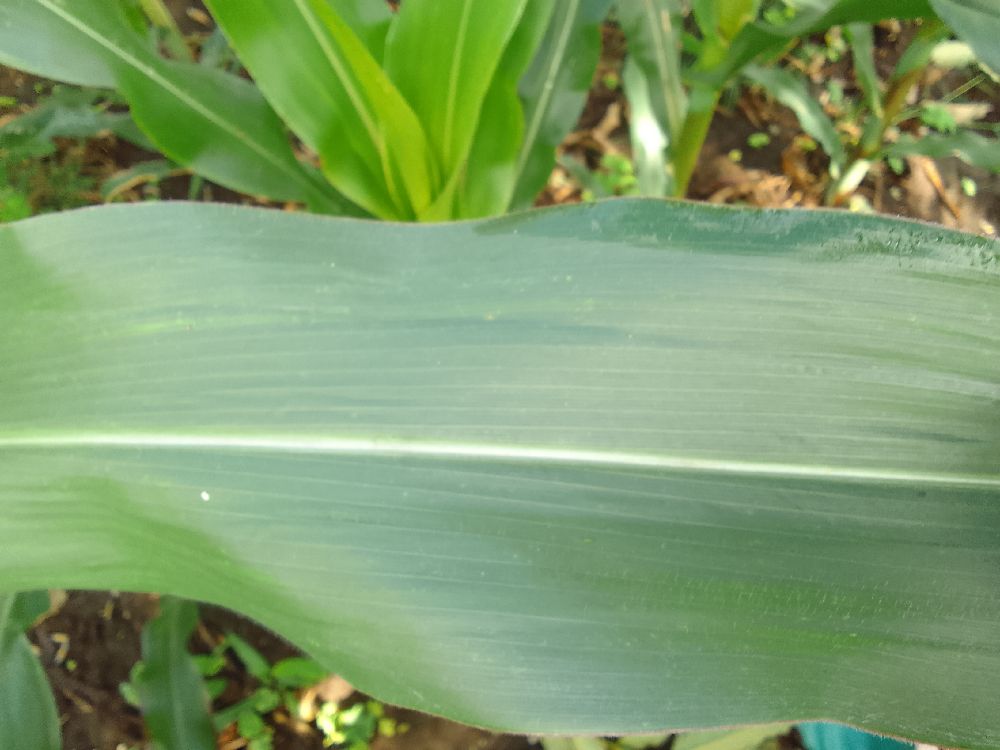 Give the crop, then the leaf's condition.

maize, healthy
